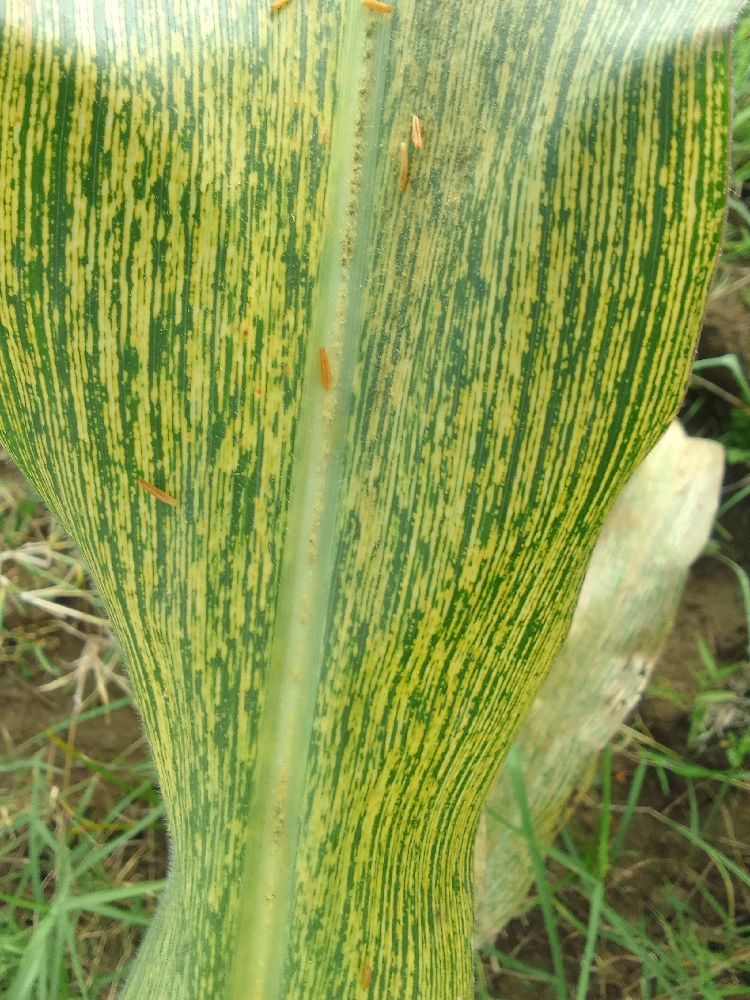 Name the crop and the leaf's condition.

maize, maize streak virus
